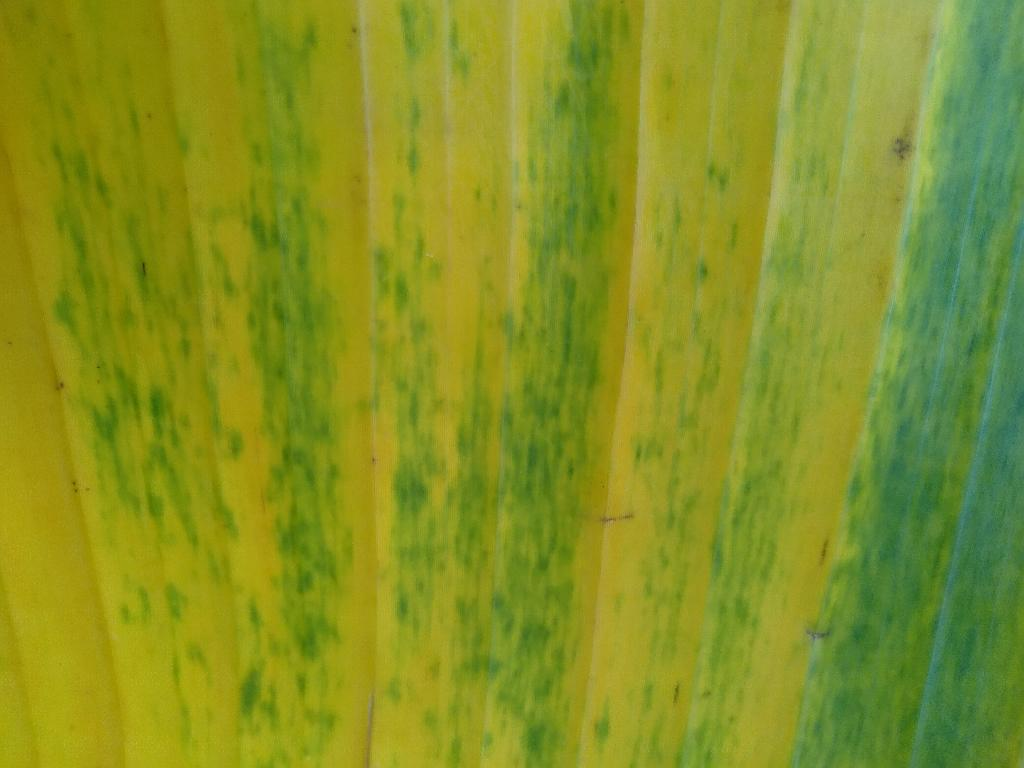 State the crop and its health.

banana, fusarium wilt race 1
